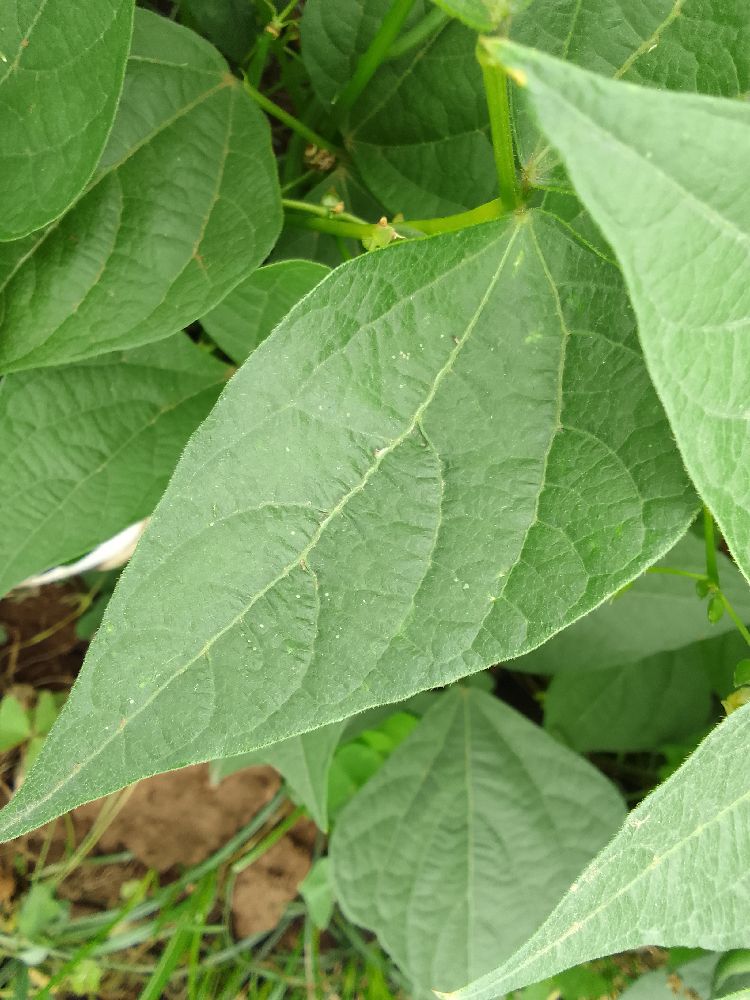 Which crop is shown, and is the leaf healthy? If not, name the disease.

common bean, healthy
